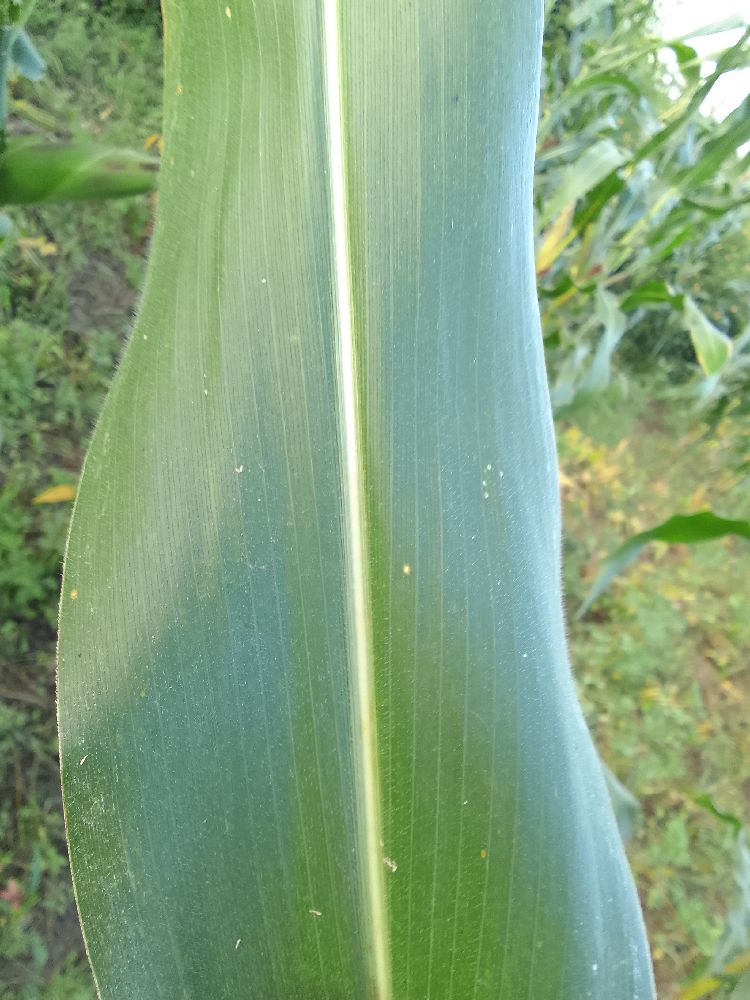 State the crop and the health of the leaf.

maize, healthy
